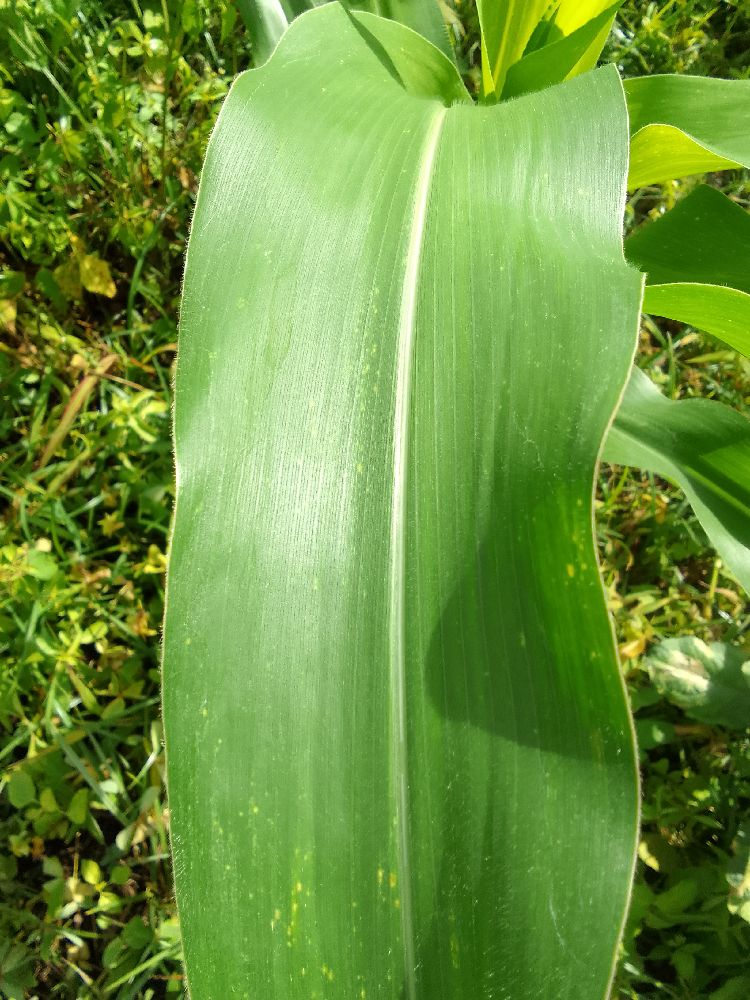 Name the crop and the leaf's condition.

maize, healthy
